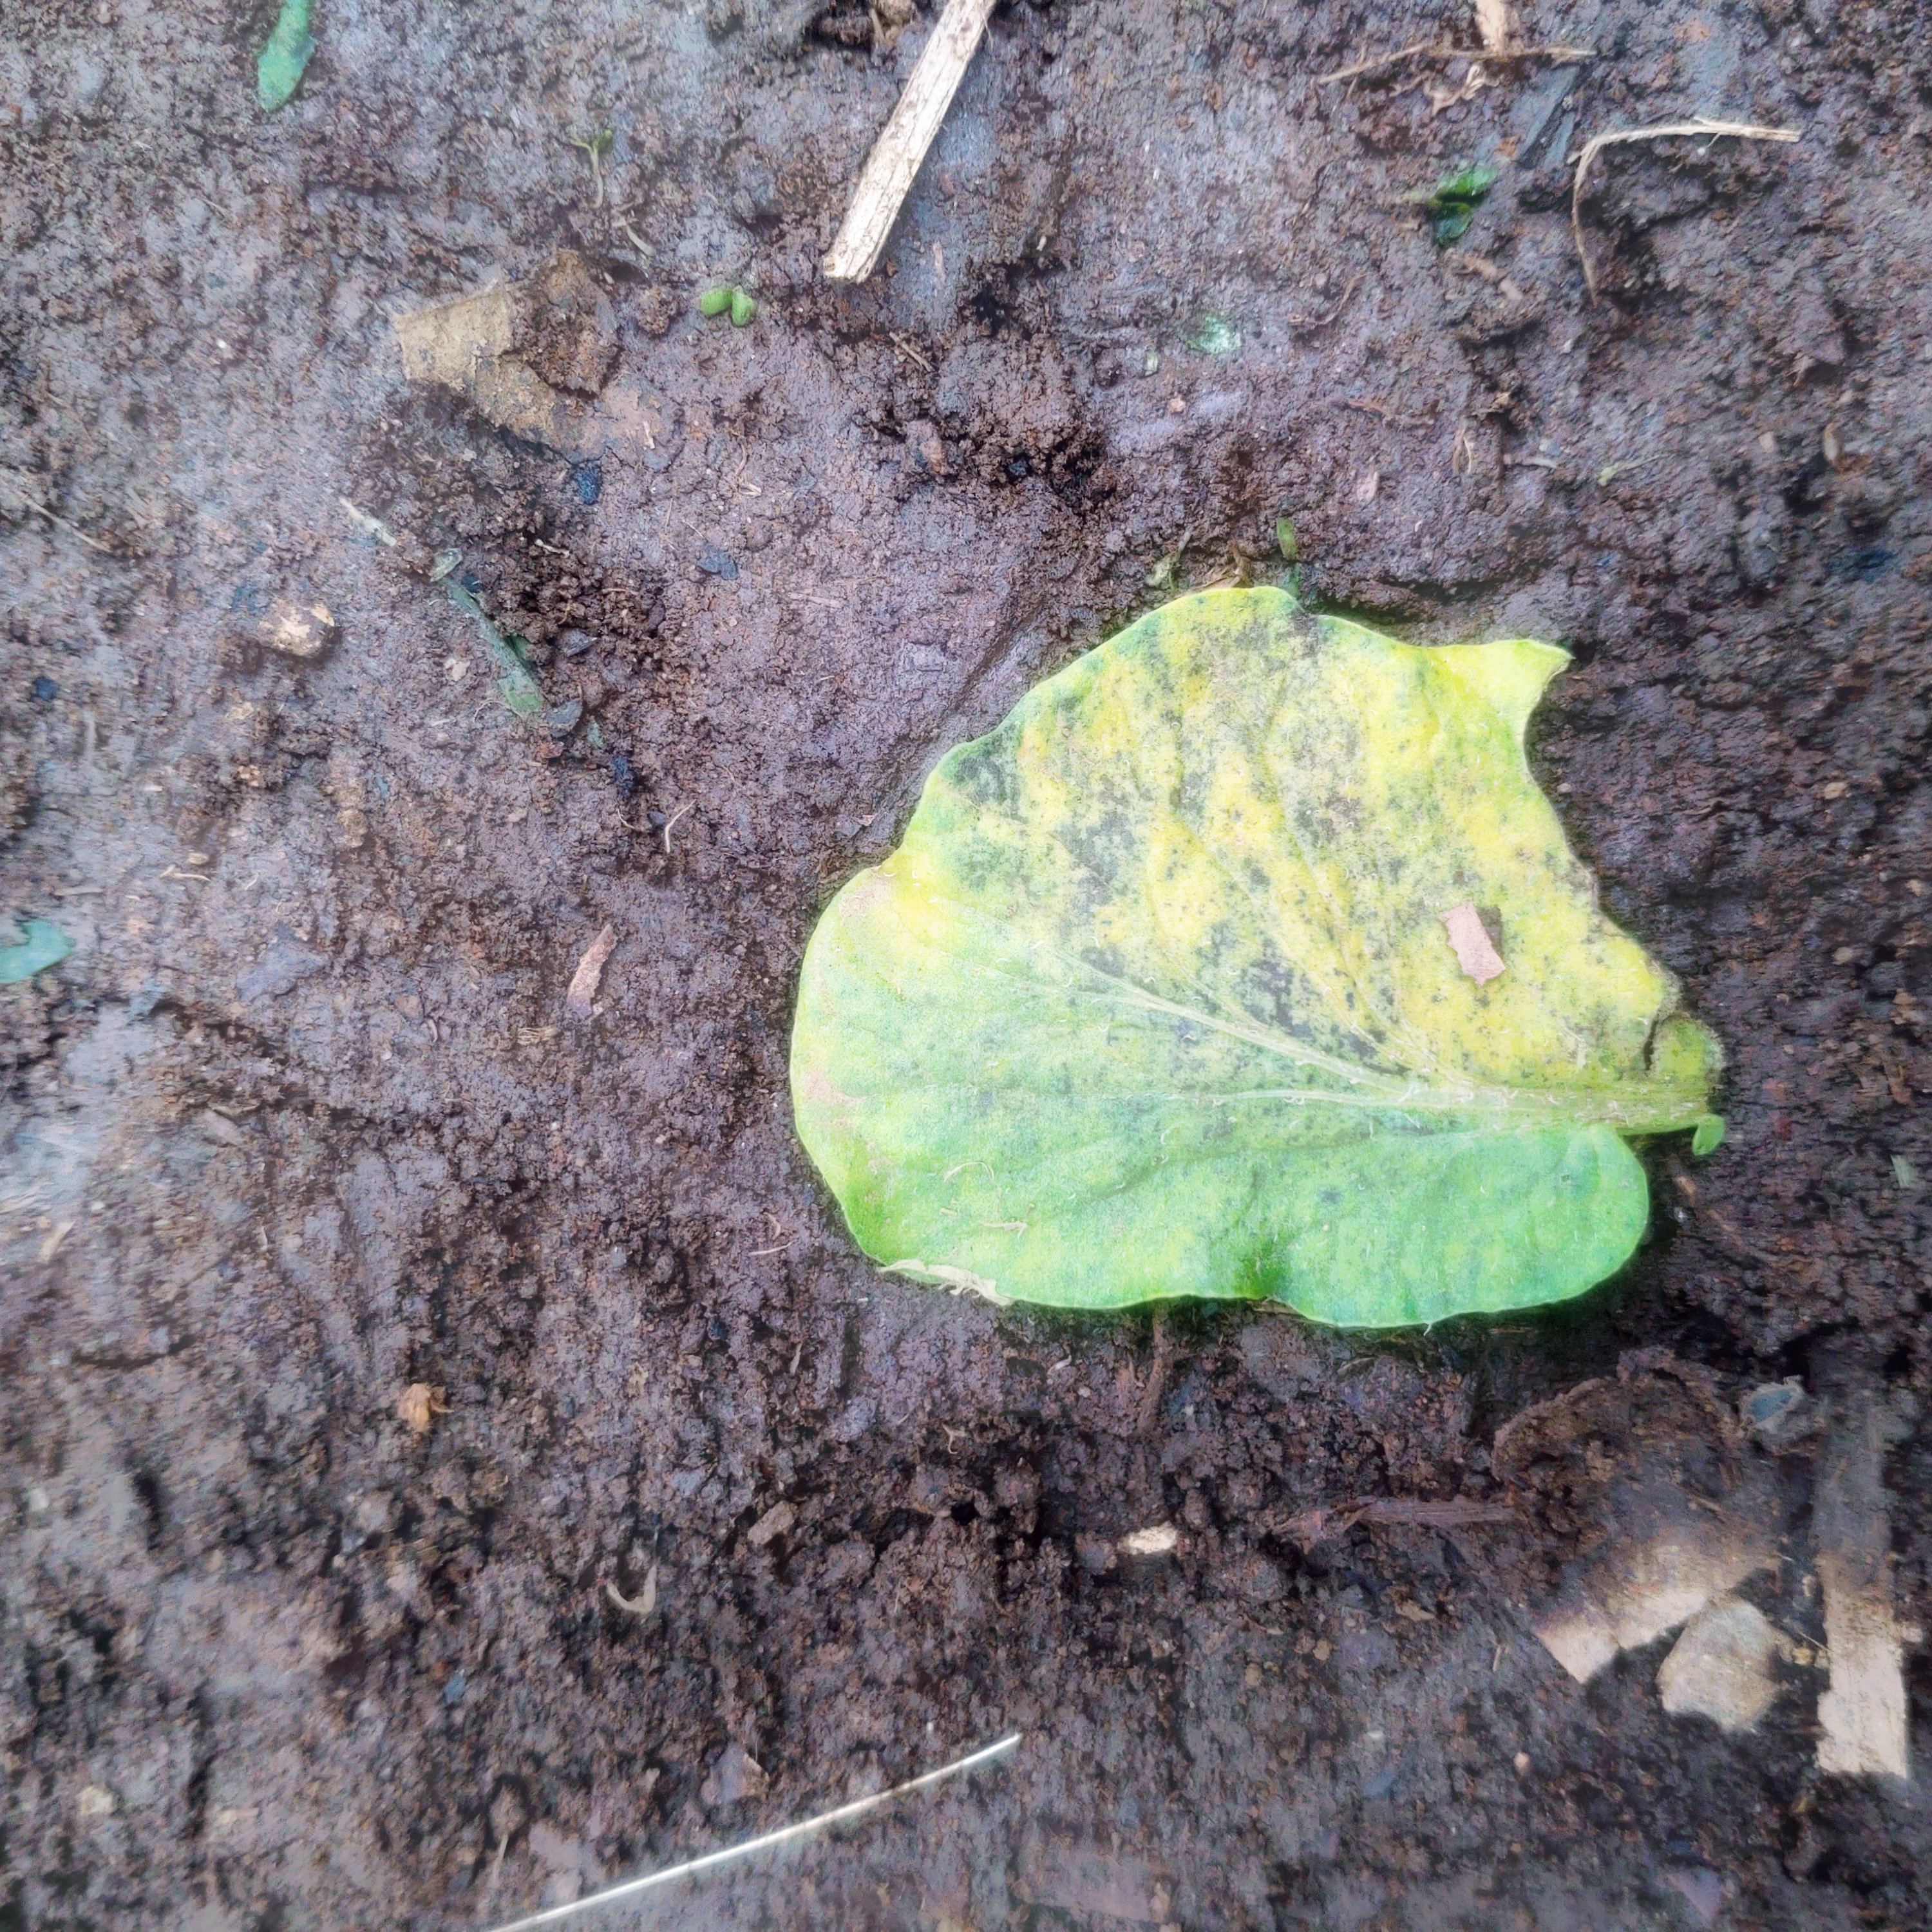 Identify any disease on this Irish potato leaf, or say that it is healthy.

late blight
